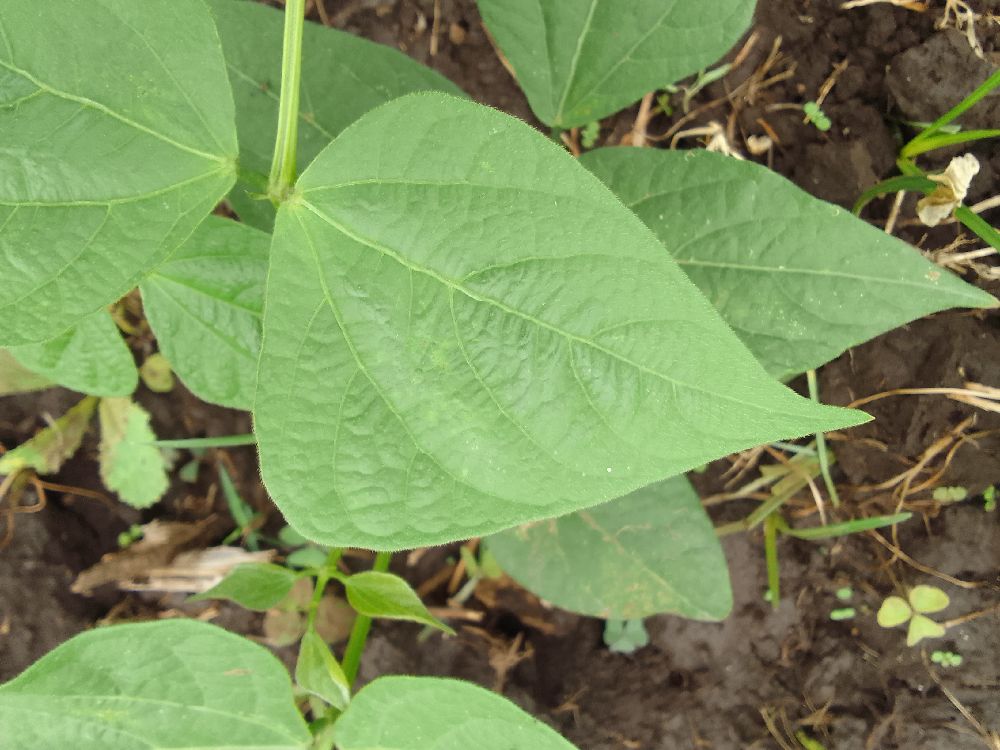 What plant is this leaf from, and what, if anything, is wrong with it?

common bean, healthy
